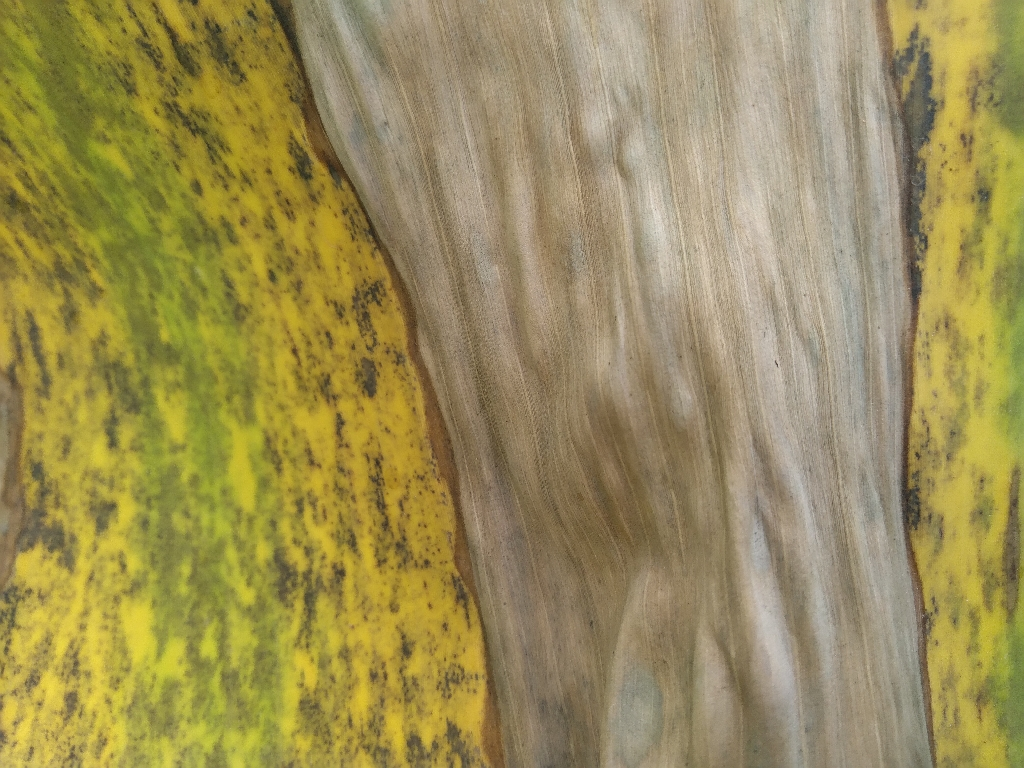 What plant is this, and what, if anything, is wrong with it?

banana, black sigatoka
